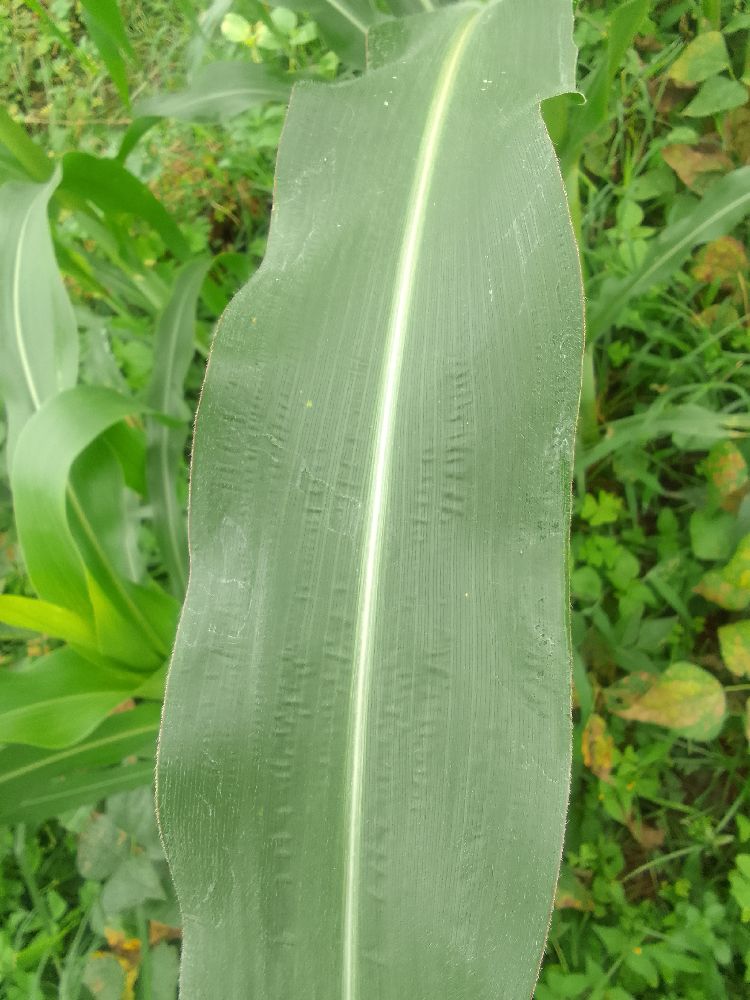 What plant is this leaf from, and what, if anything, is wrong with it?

maize, healthy
